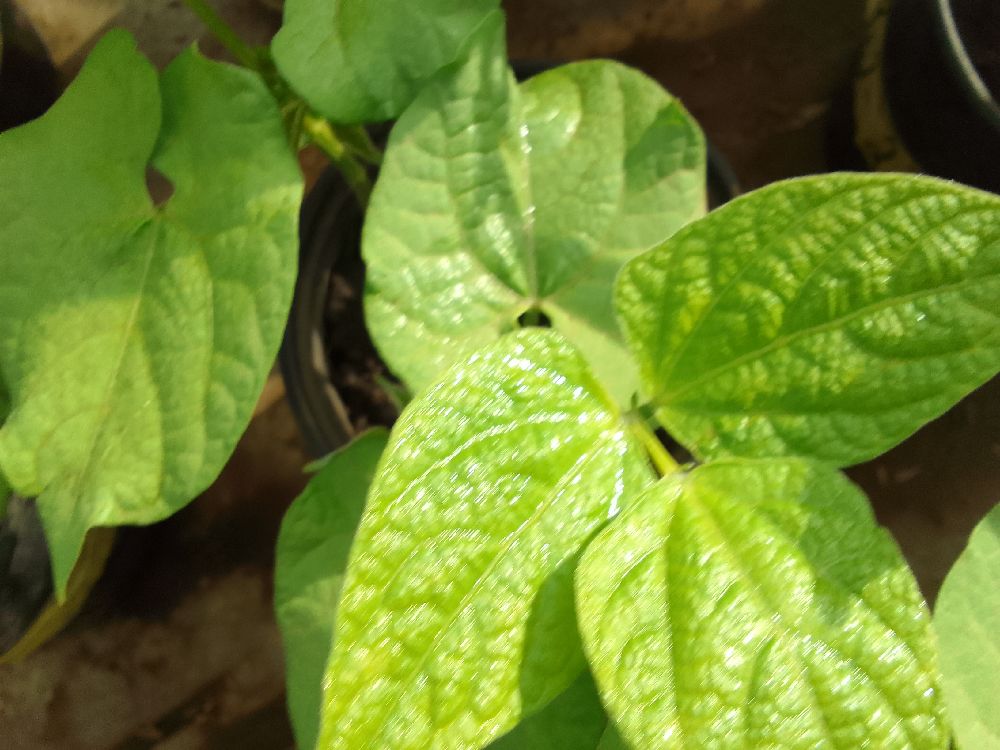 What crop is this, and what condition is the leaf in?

common bean, healthy
